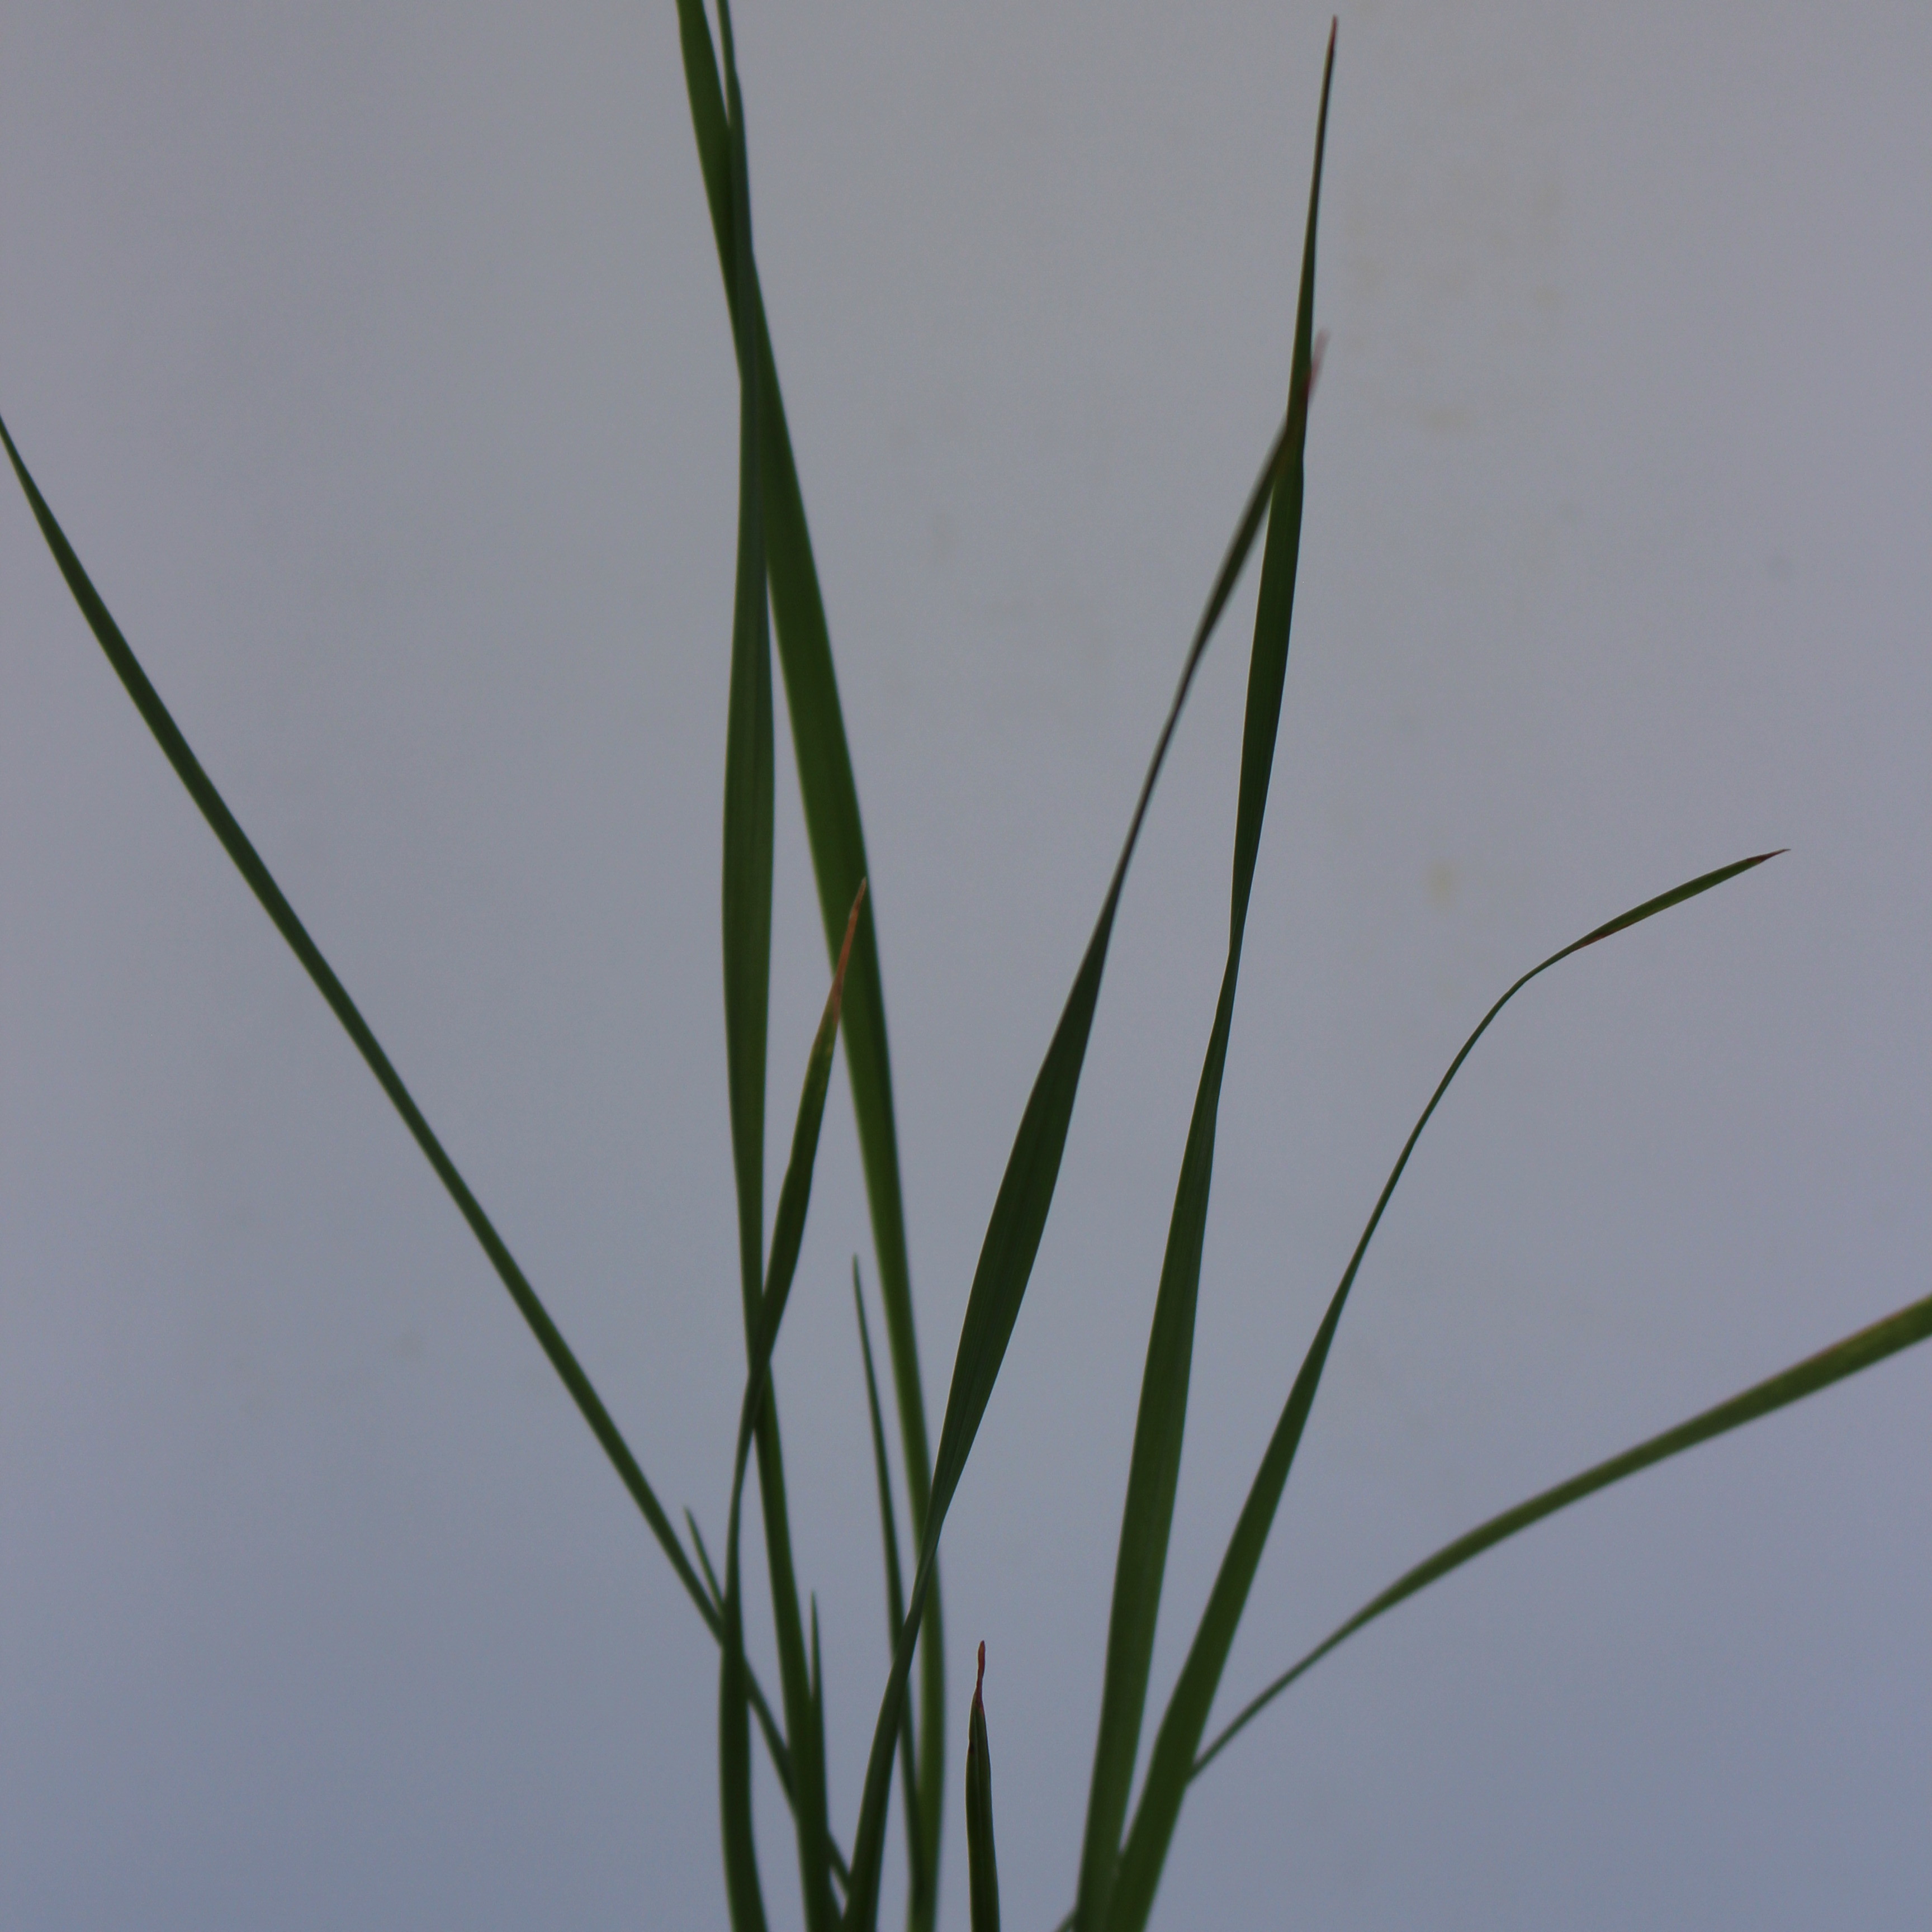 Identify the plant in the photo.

Lolium multiflorum
